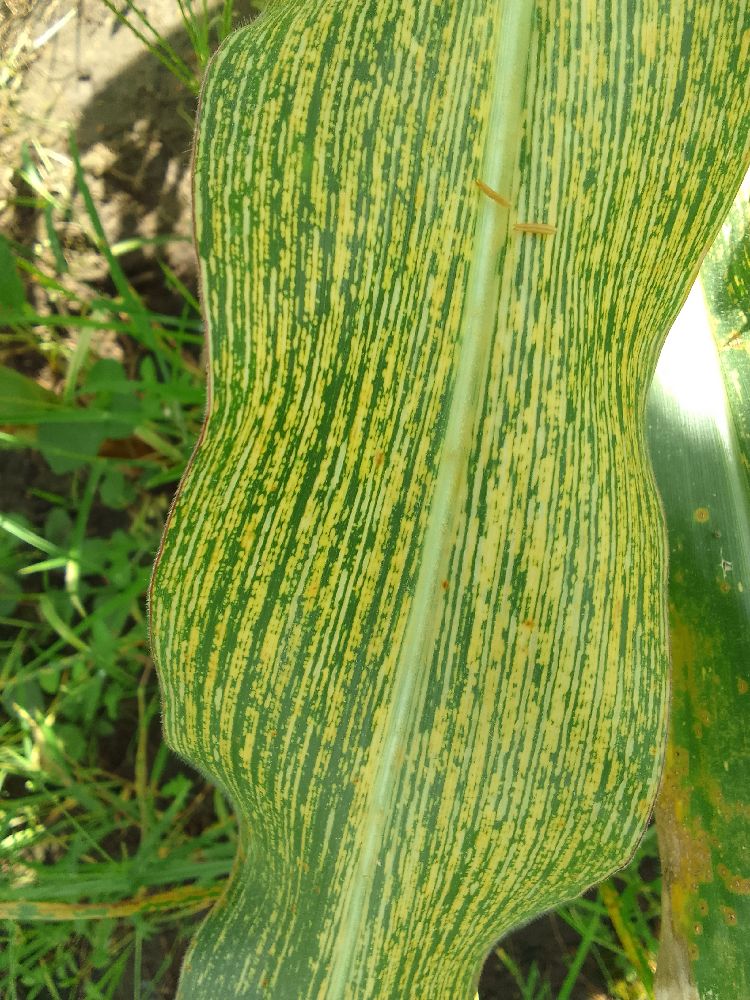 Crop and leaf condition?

maize, maize streak virus
